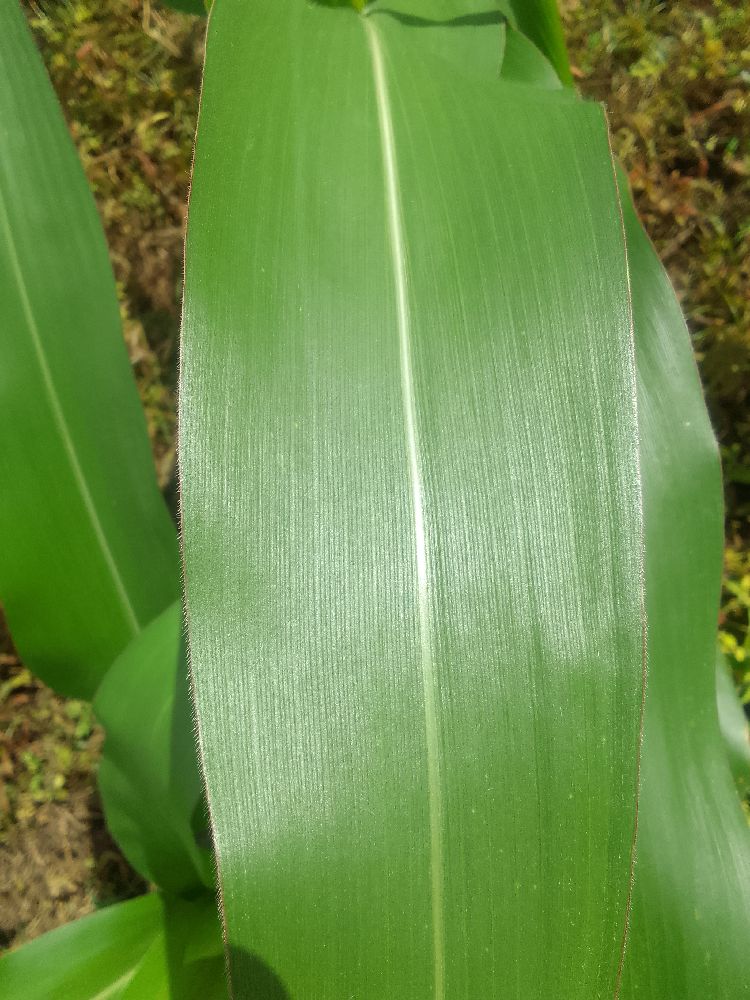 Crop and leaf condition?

maize, healthy
